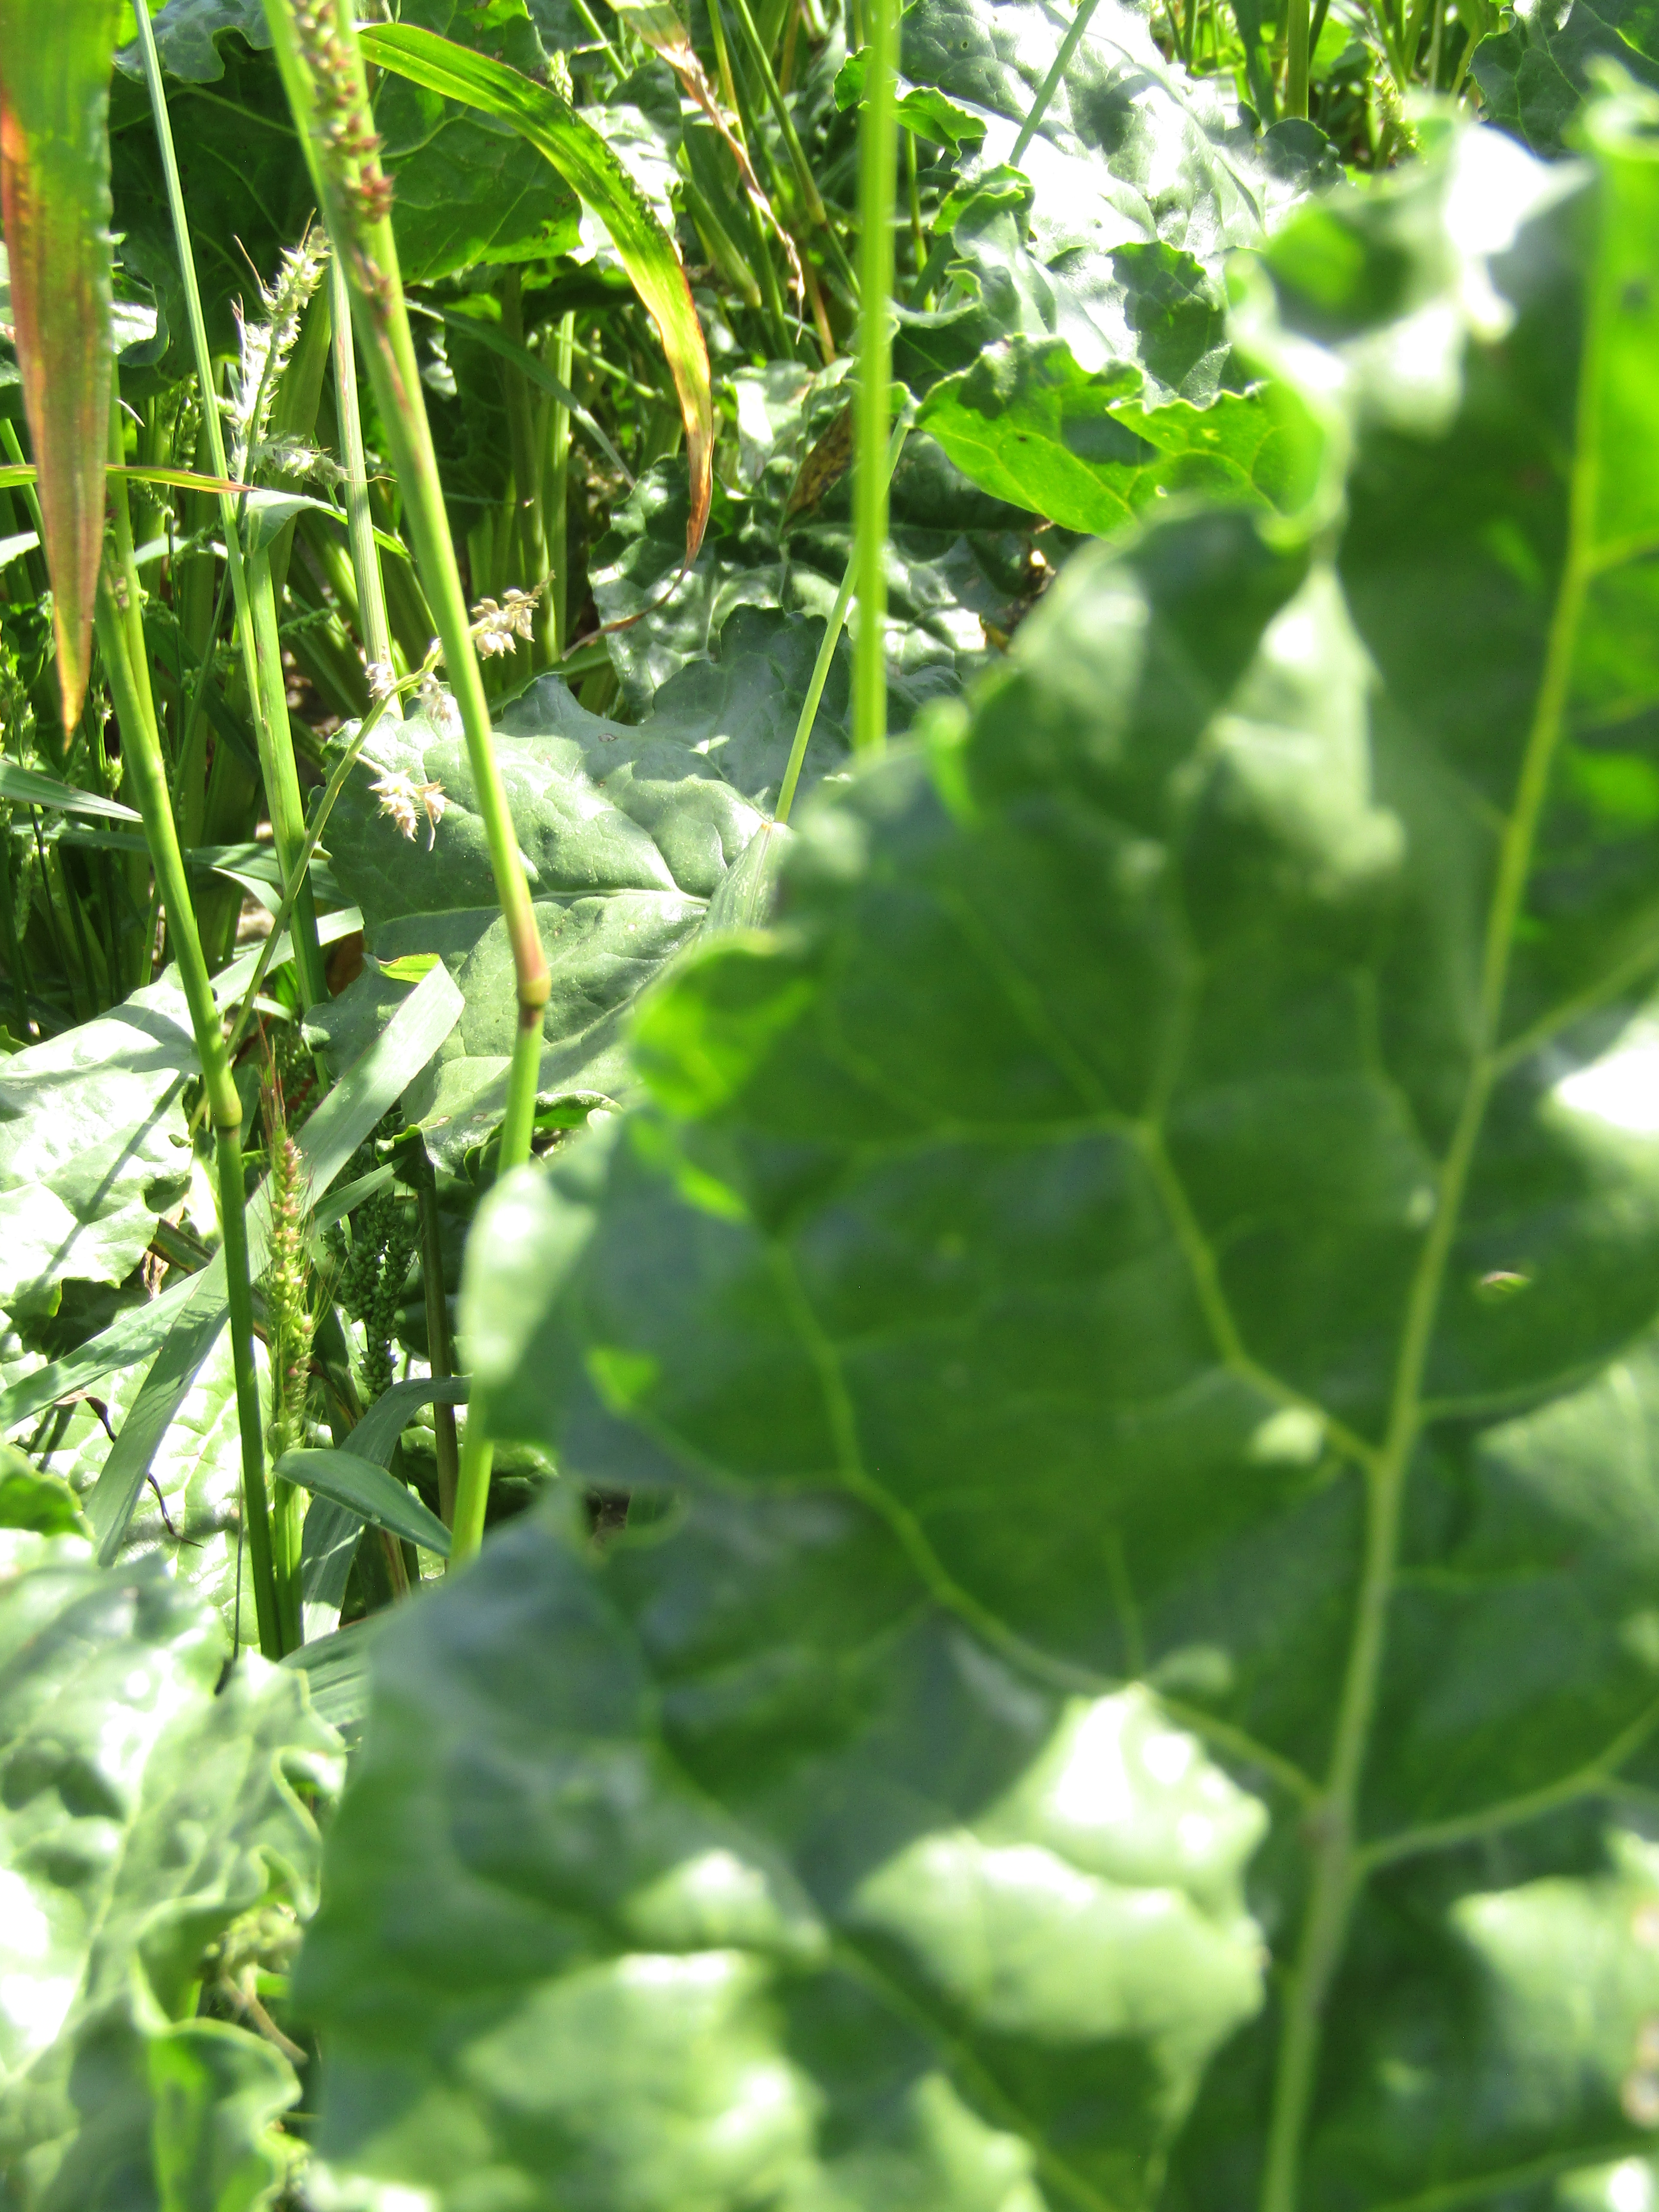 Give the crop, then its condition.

beet, cercospora
